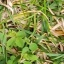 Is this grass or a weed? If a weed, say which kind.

unstructured weed
